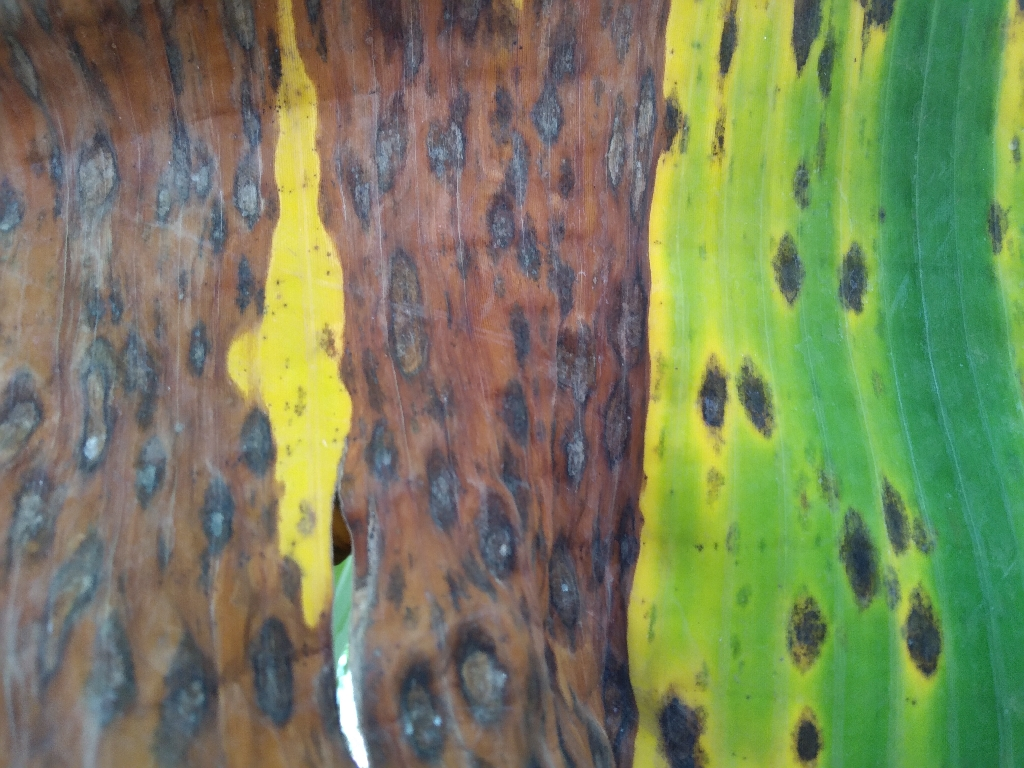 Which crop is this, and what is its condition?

banana, black sigatoka
